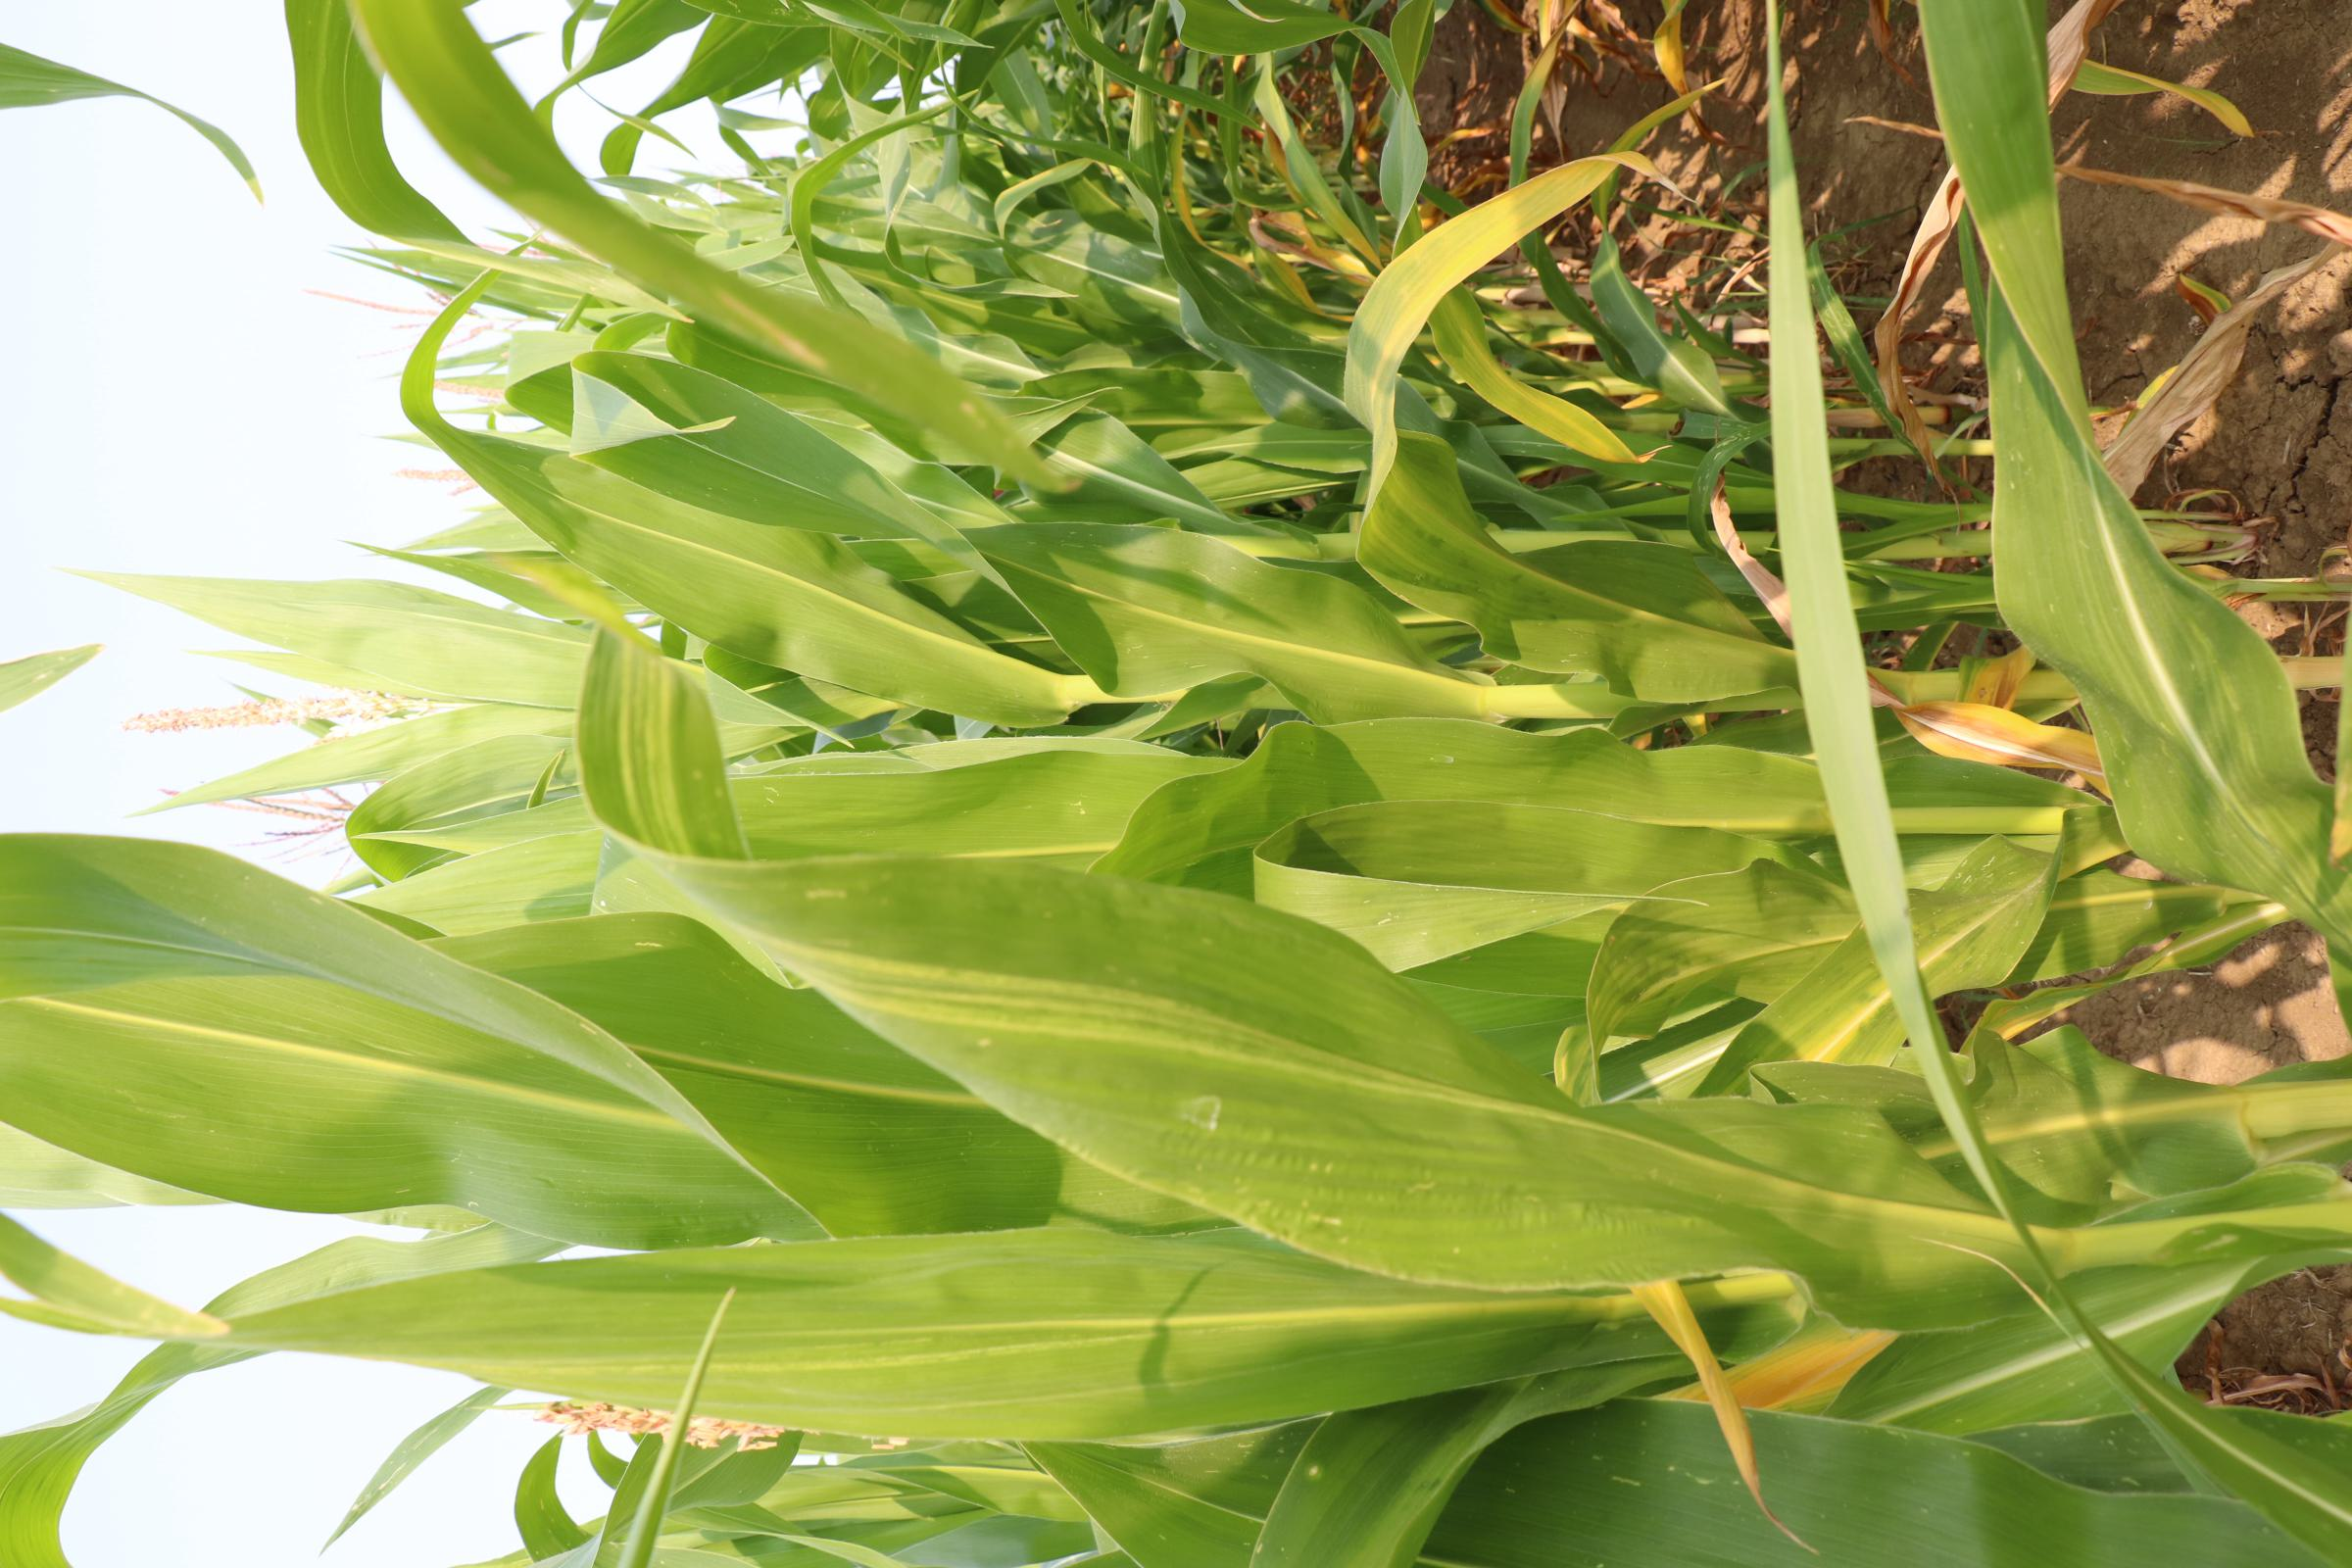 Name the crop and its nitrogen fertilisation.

maize, no added nitrogen
